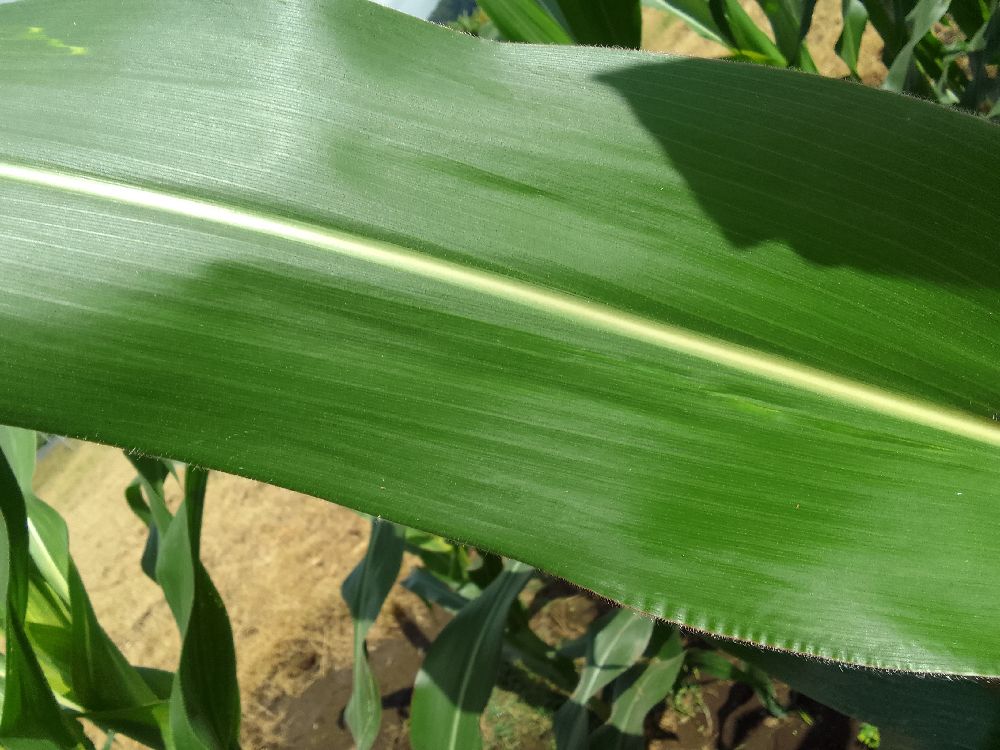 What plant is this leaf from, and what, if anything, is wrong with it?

maize, healthy
